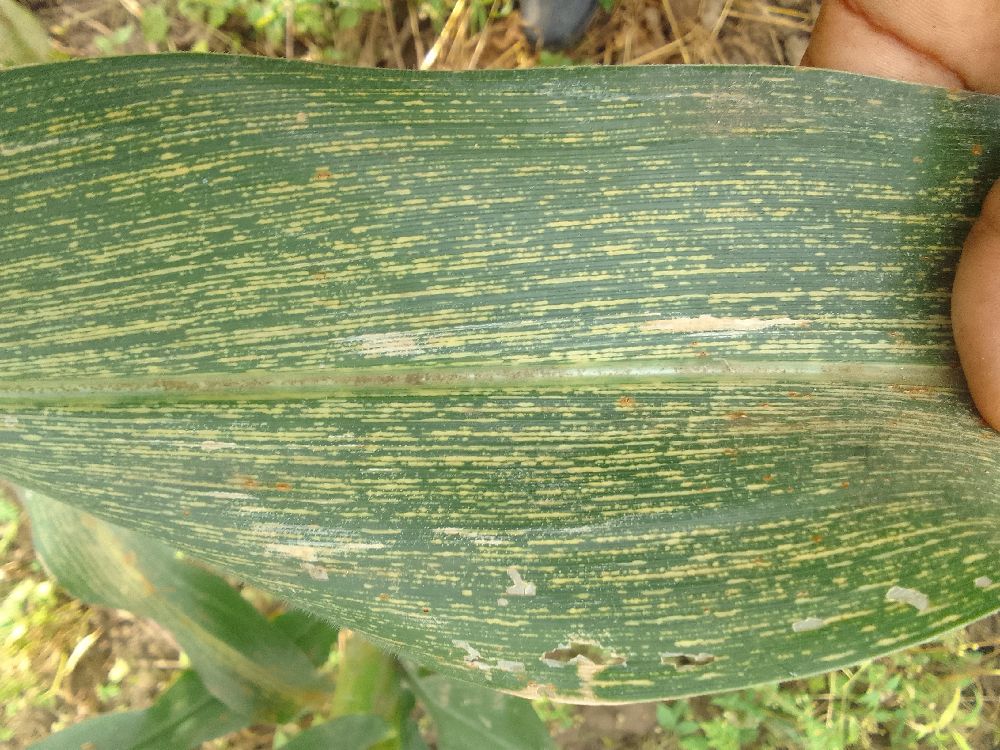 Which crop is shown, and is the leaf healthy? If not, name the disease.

maize, maize streak virus
